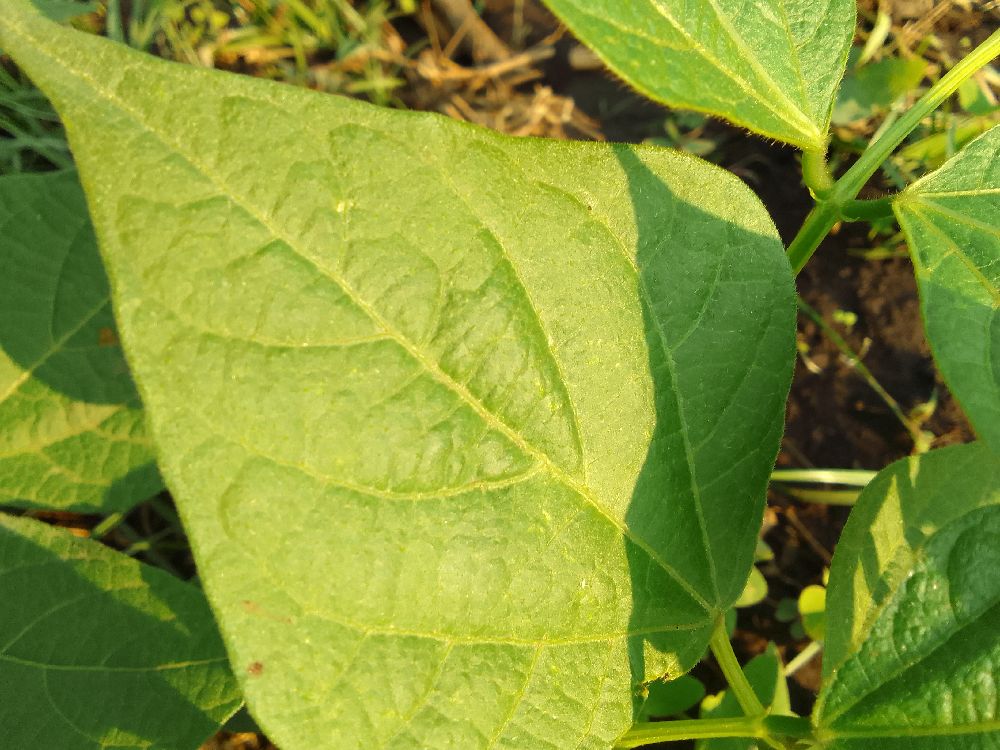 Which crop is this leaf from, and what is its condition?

common bean, healthy
